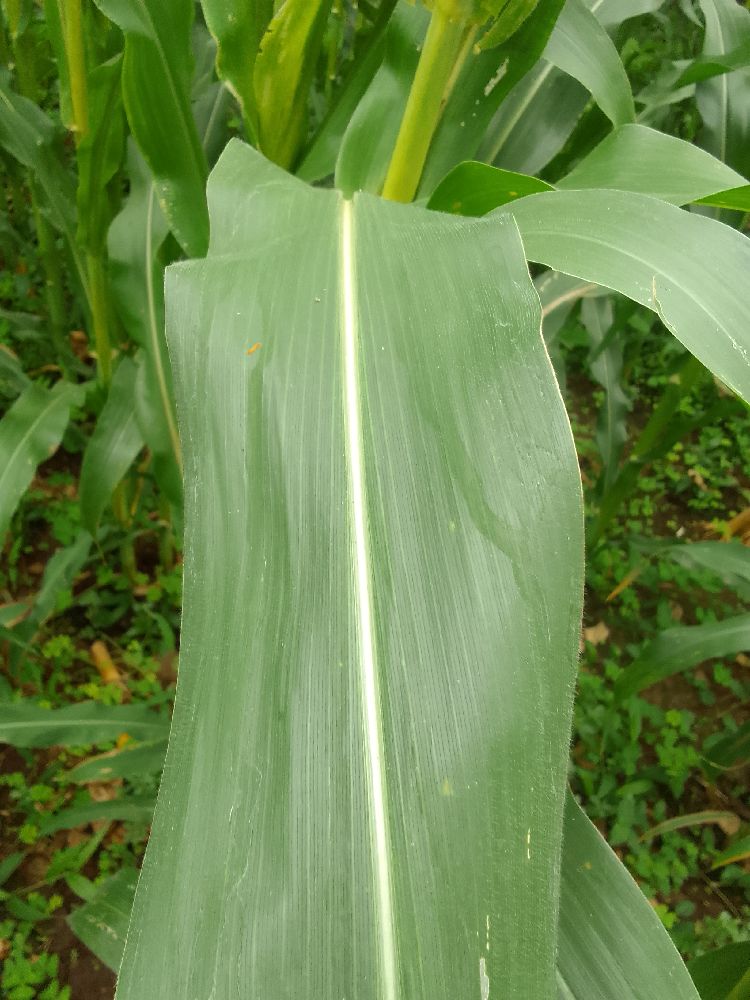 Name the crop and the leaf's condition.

maize, healthy
